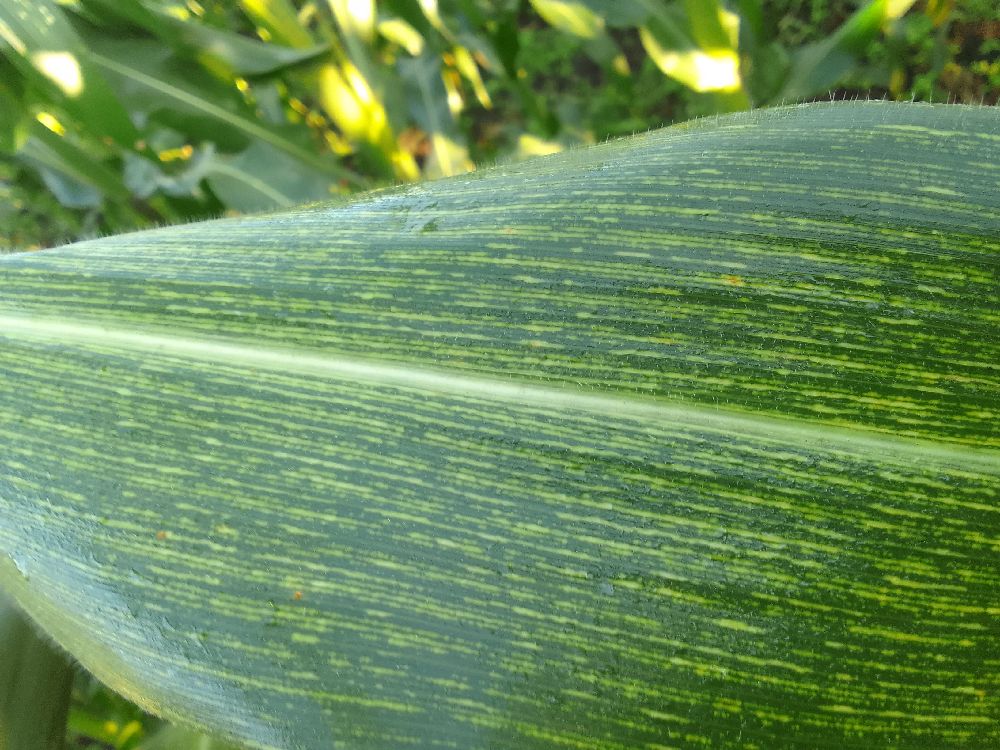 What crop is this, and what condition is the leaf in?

maize, maize streak virus
